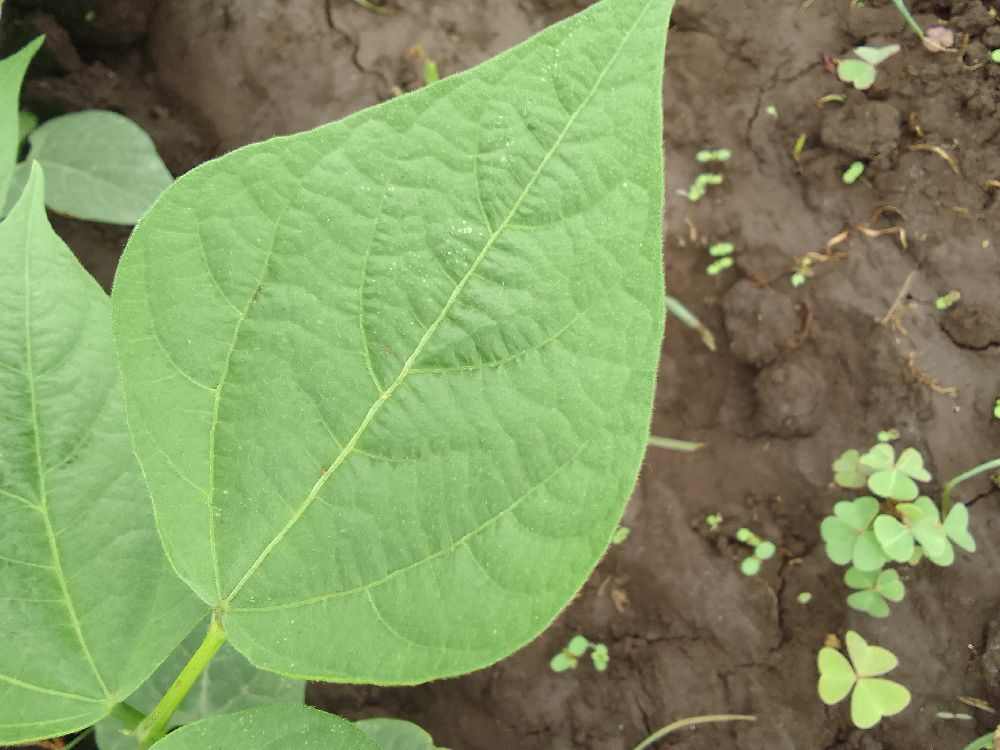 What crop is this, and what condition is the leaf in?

common bean, healthy
